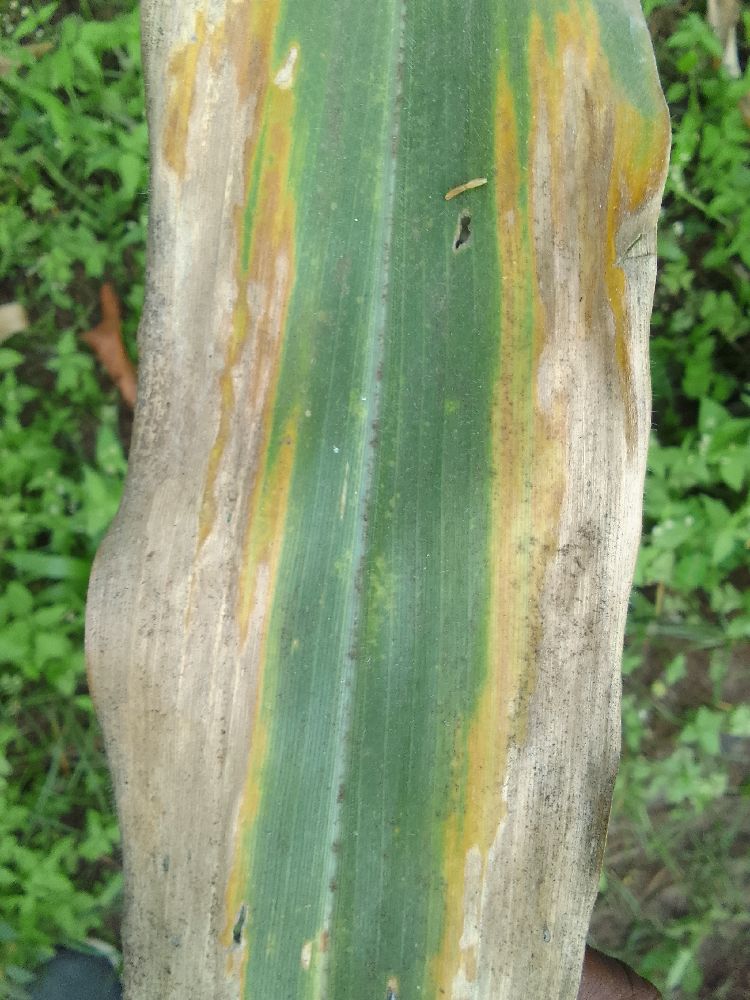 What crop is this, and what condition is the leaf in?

maize, maize lethal necrosis
